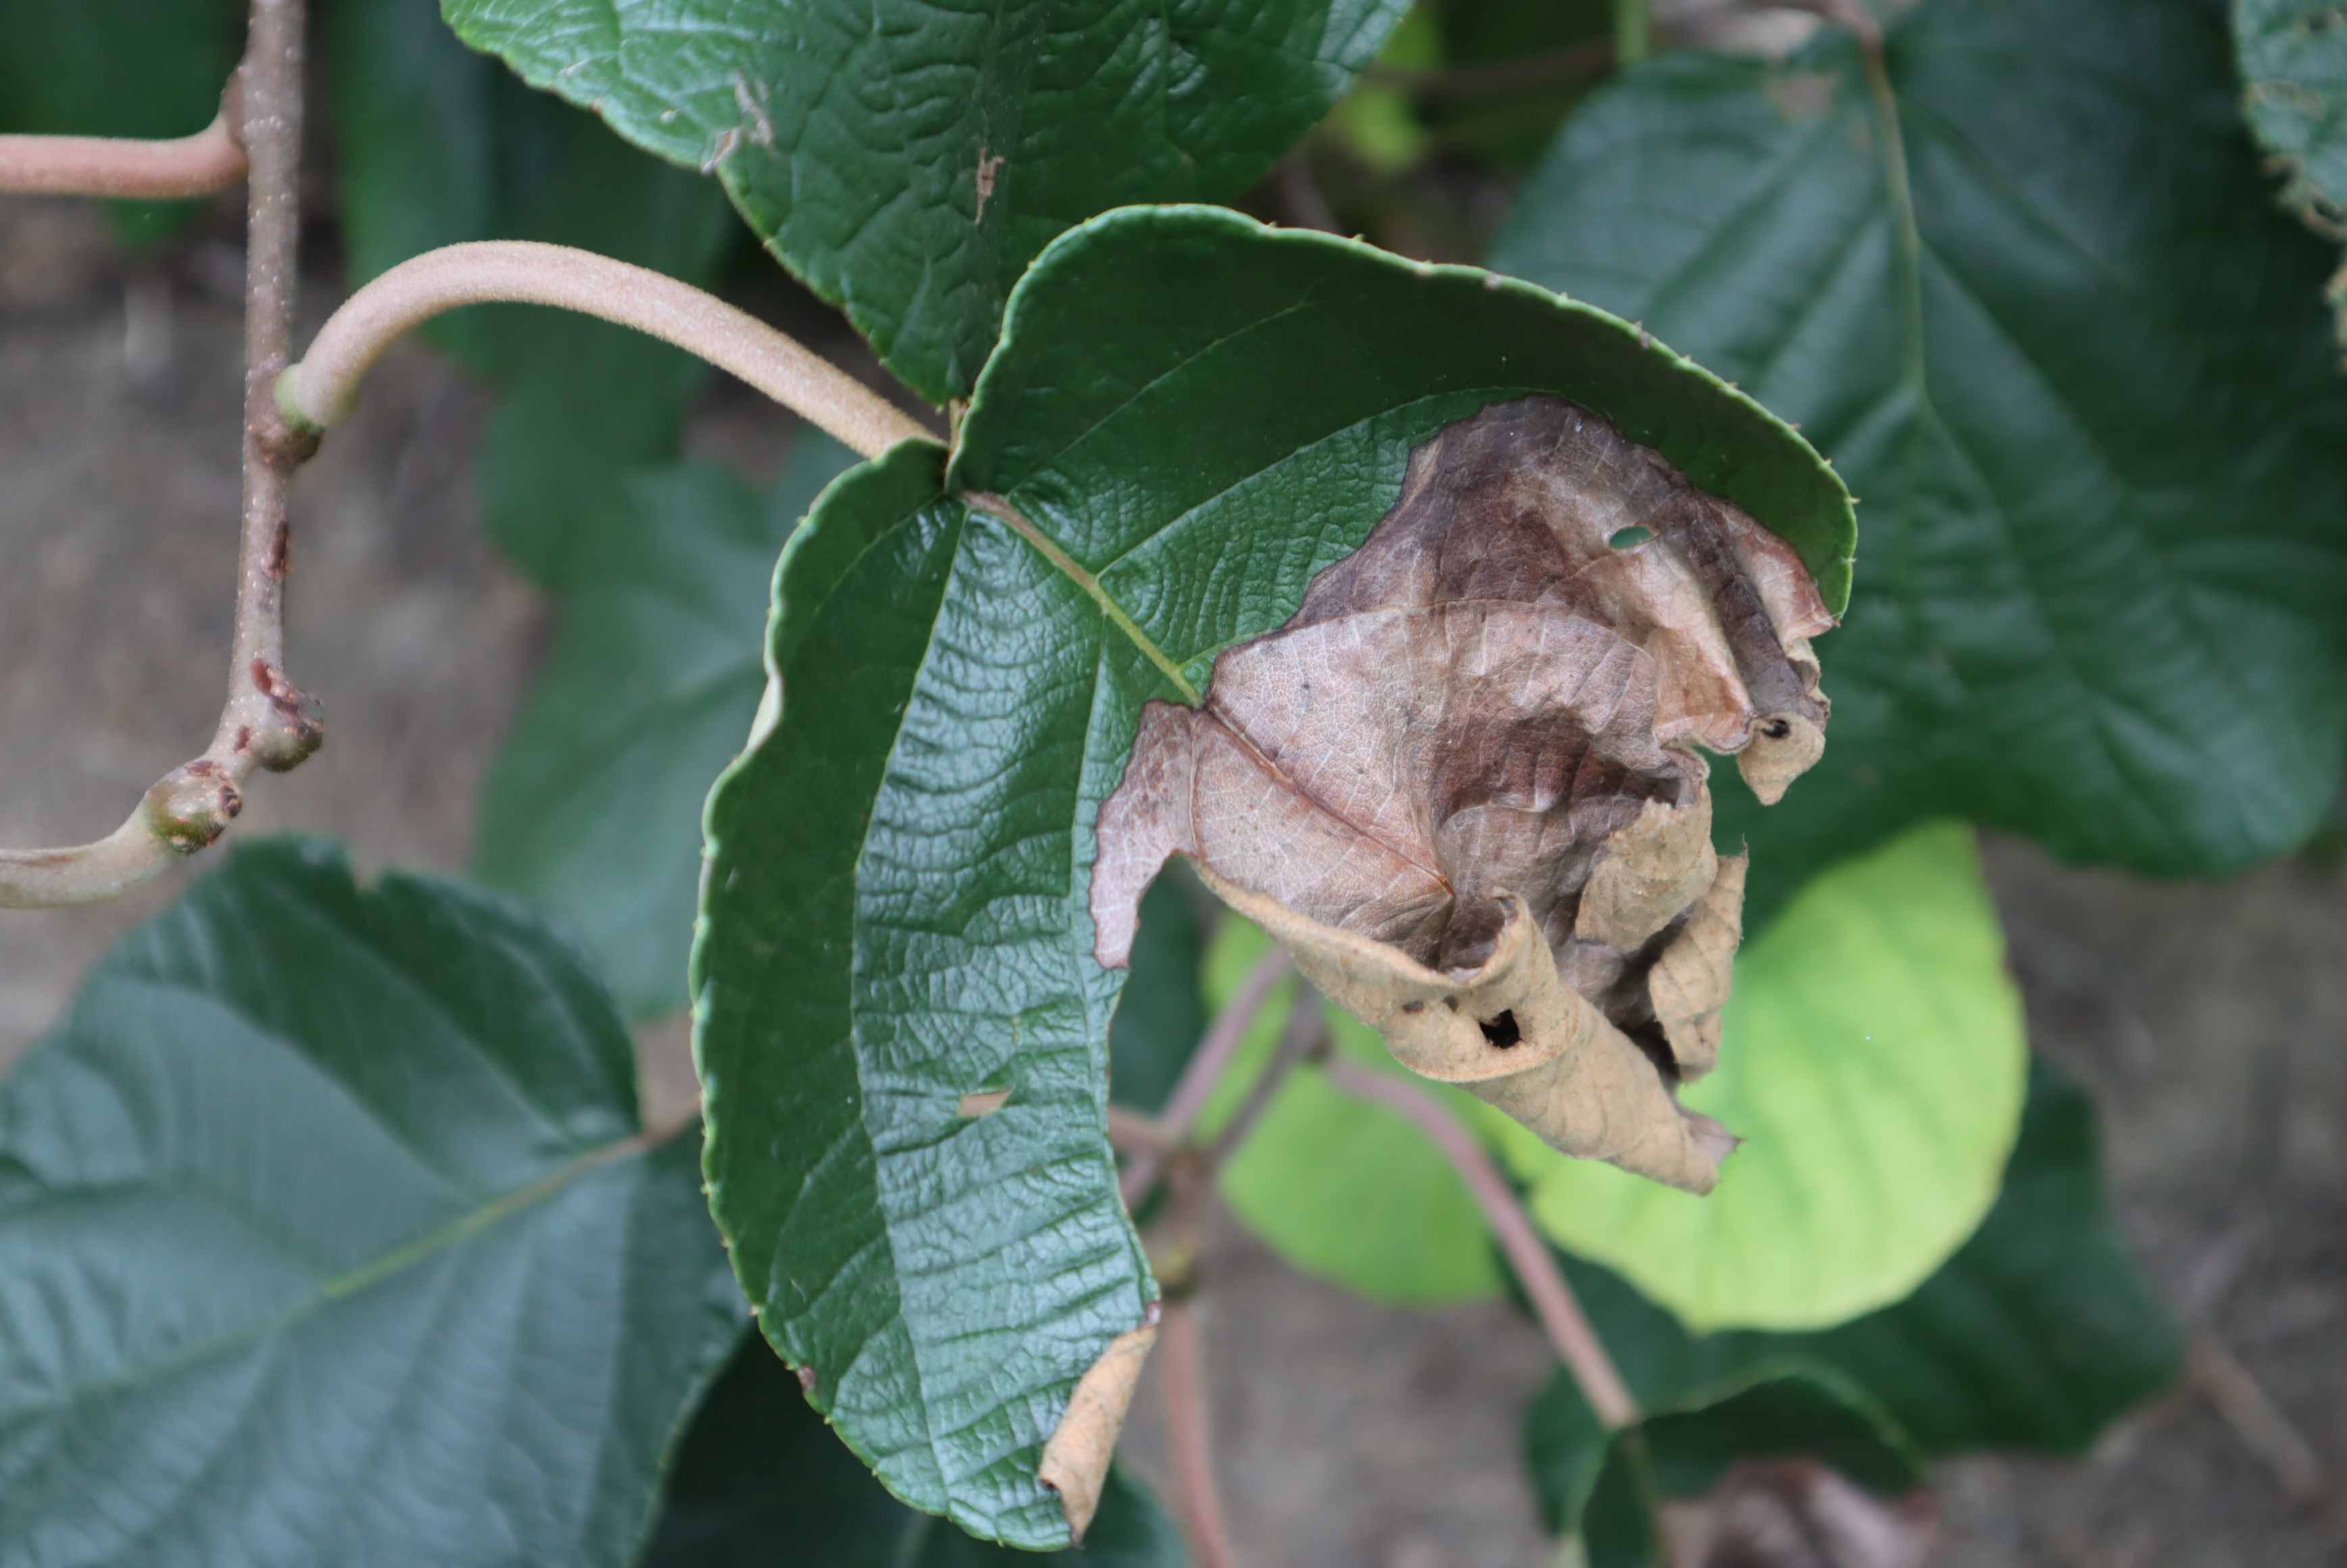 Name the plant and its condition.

kiwi, chemical damage, heat damage
